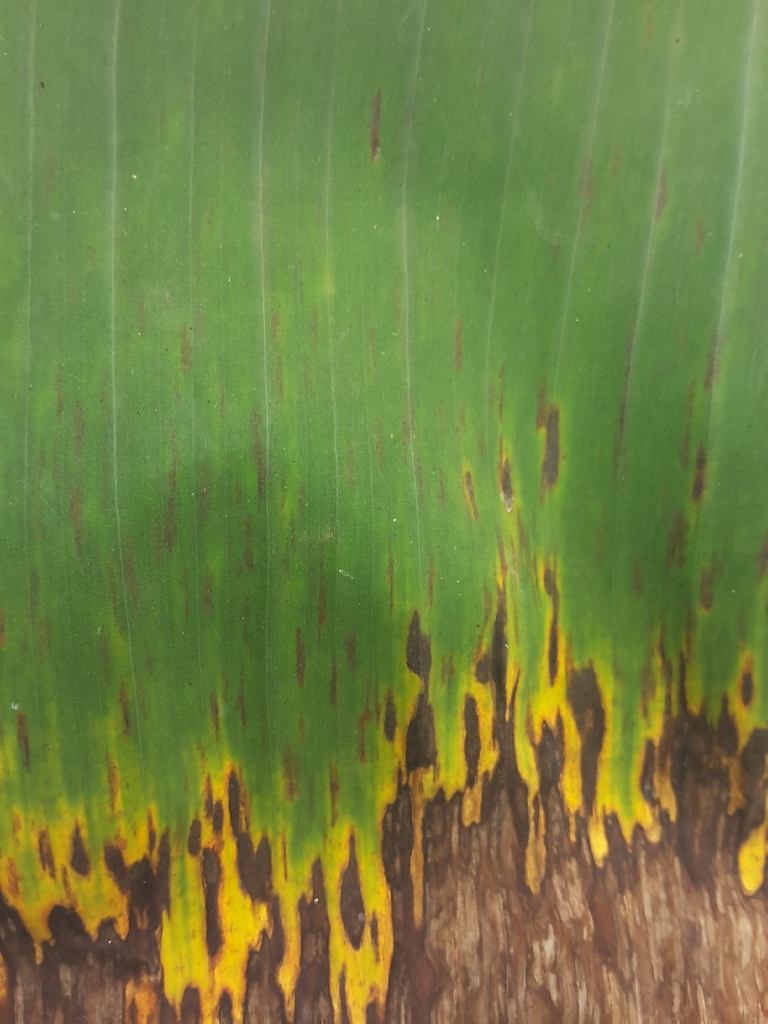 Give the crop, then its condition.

banana, black sigatoka
